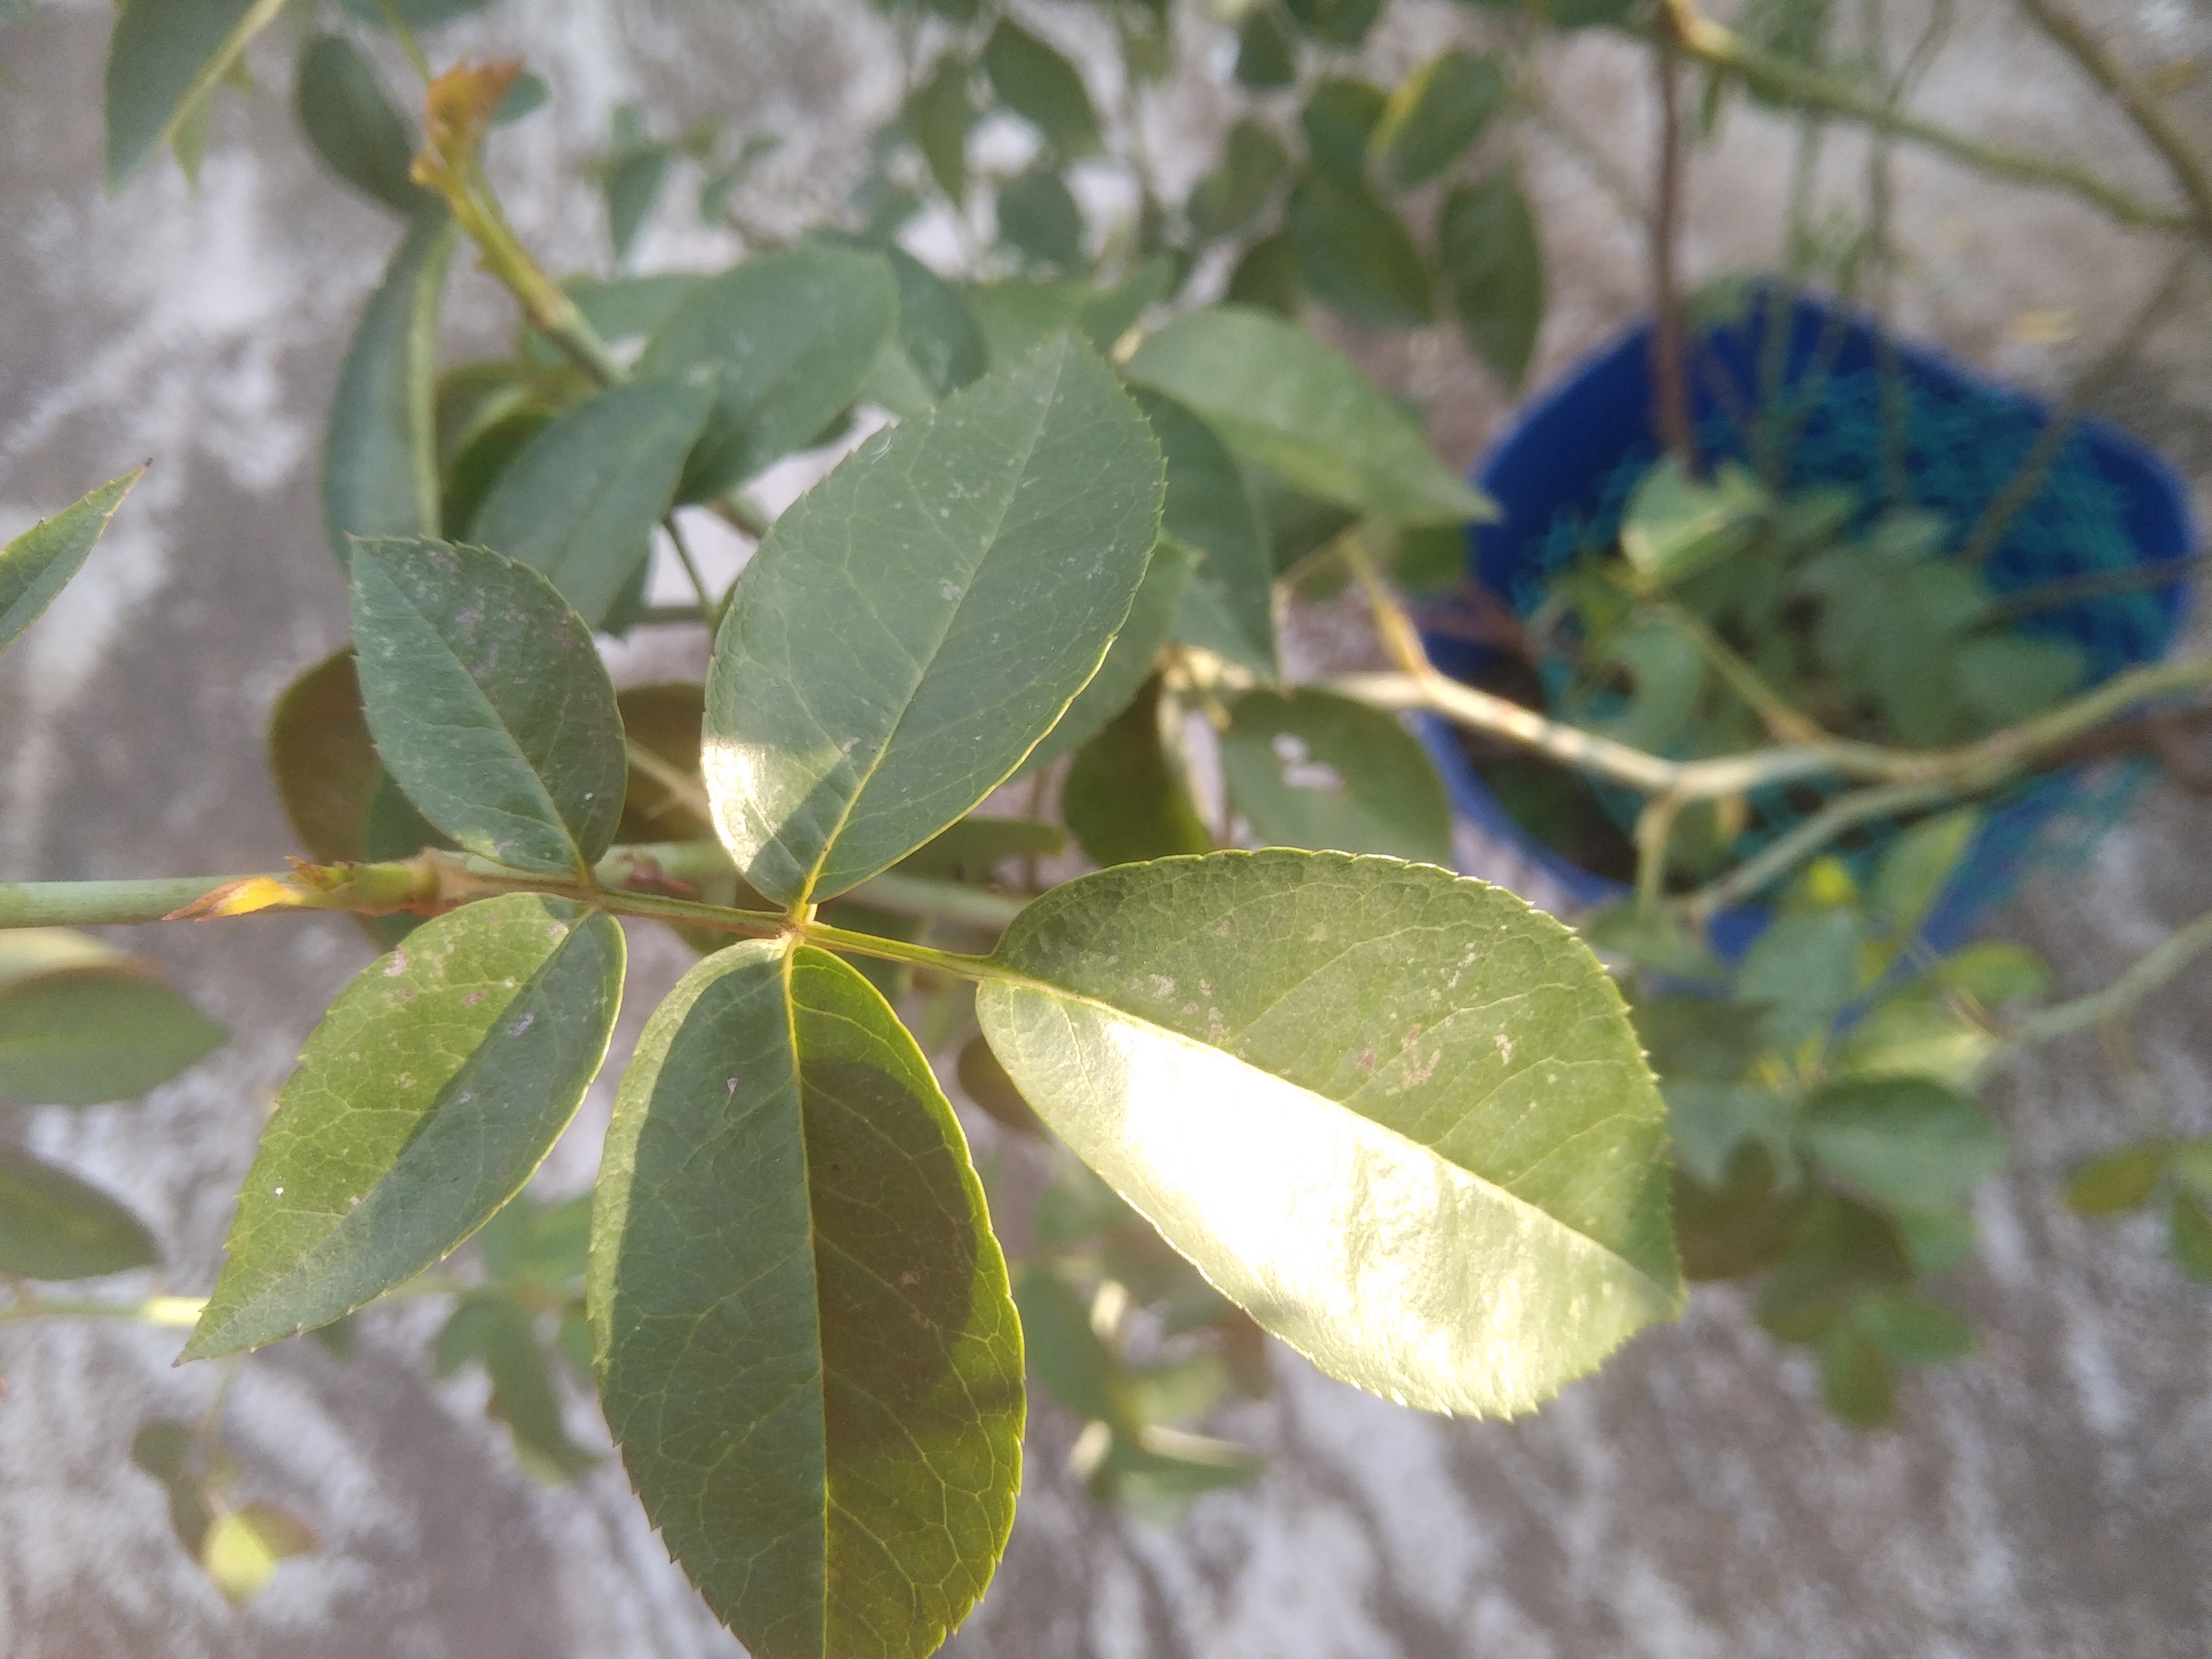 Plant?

rose
